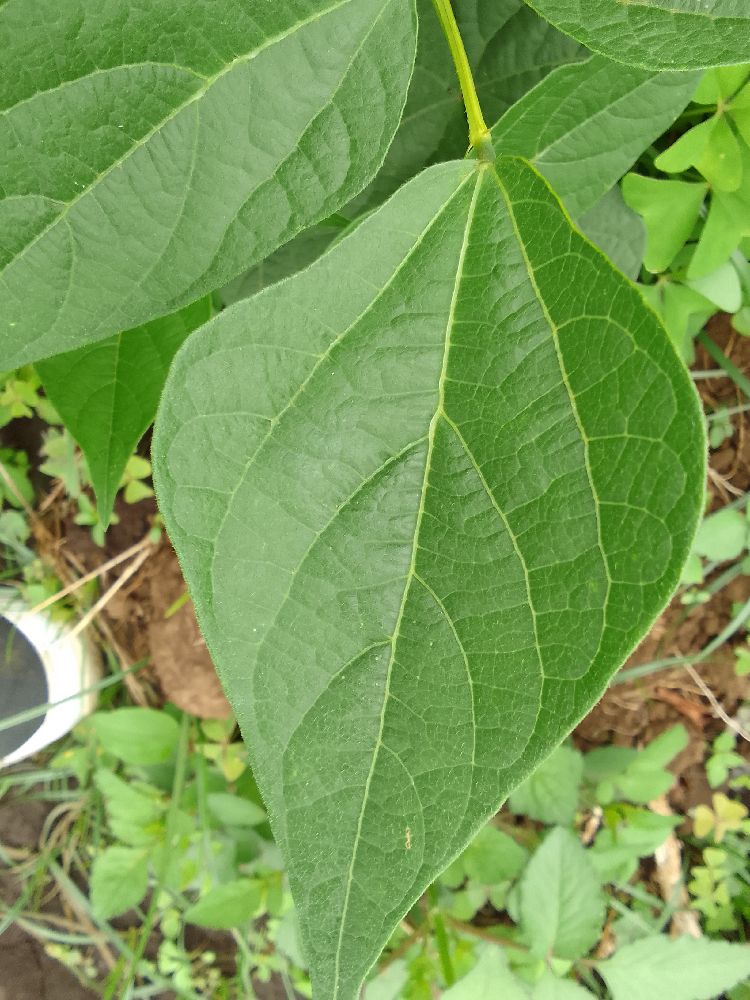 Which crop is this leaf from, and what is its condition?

common bean, healthy
